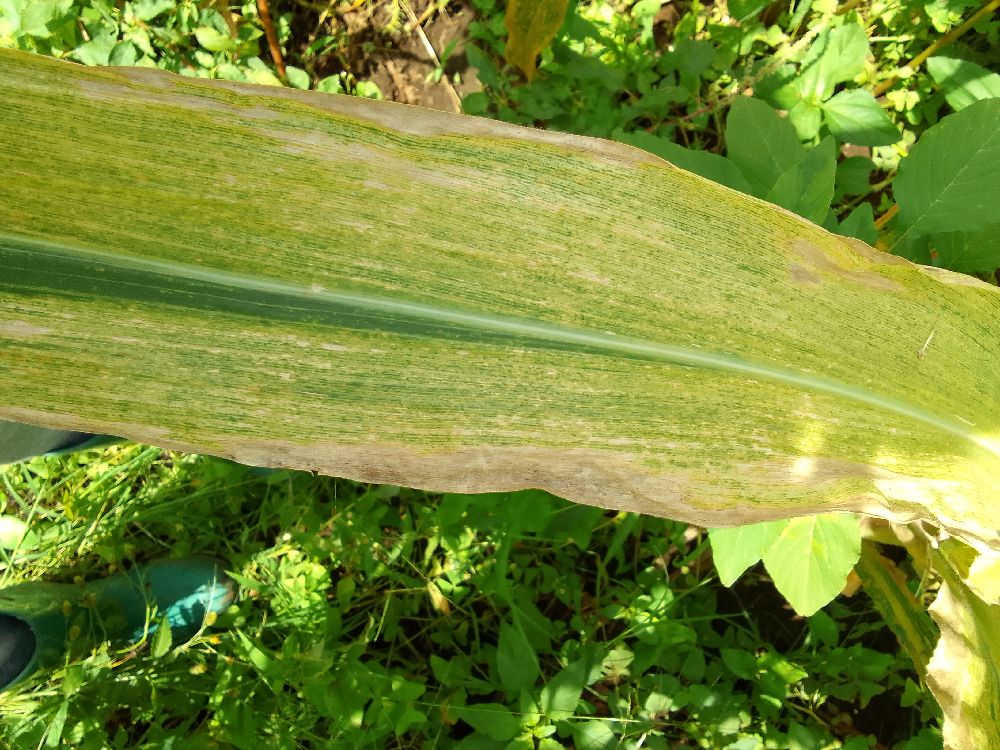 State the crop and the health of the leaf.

maize, maize lethal necrosis
